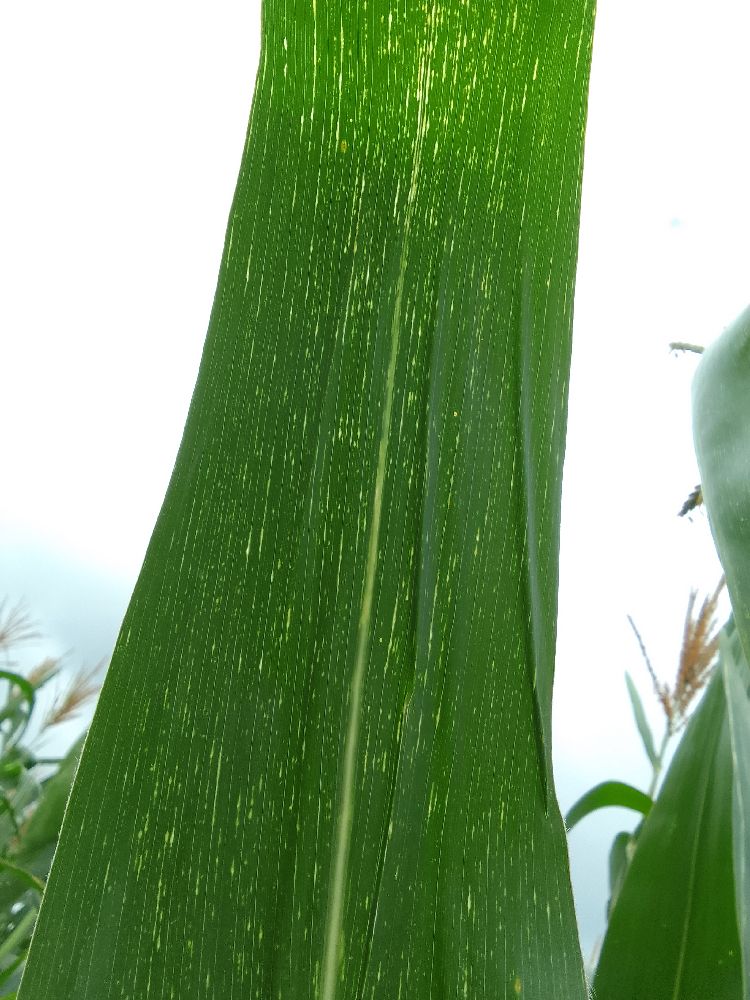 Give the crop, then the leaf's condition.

maize, maize streak virus
